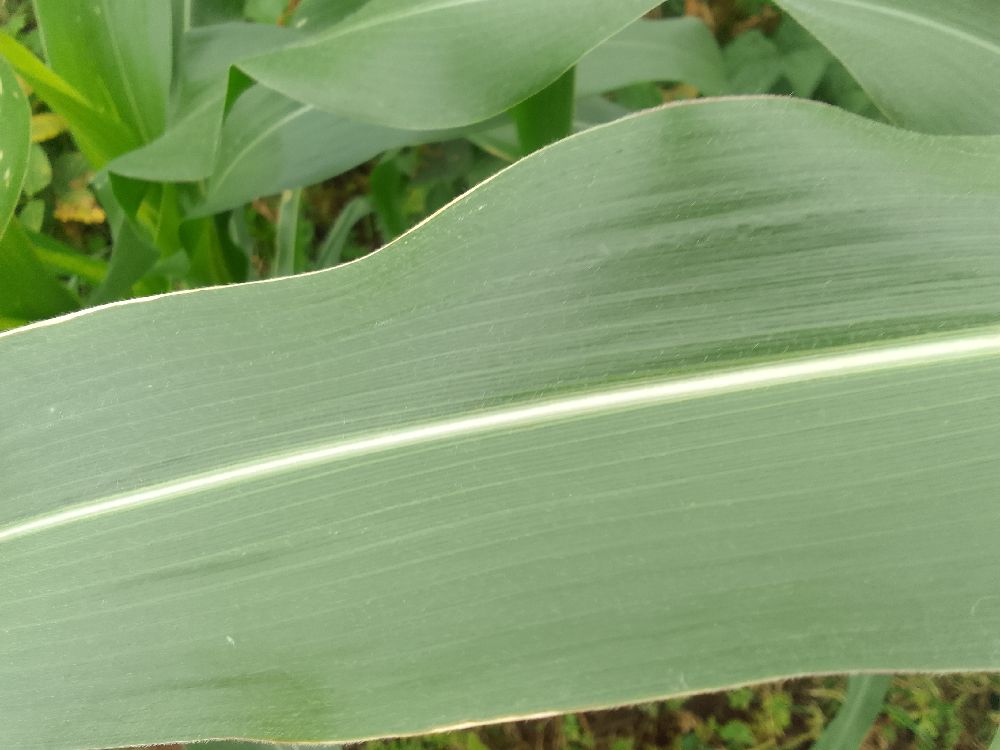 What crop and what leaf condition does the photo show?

maize, healthy
